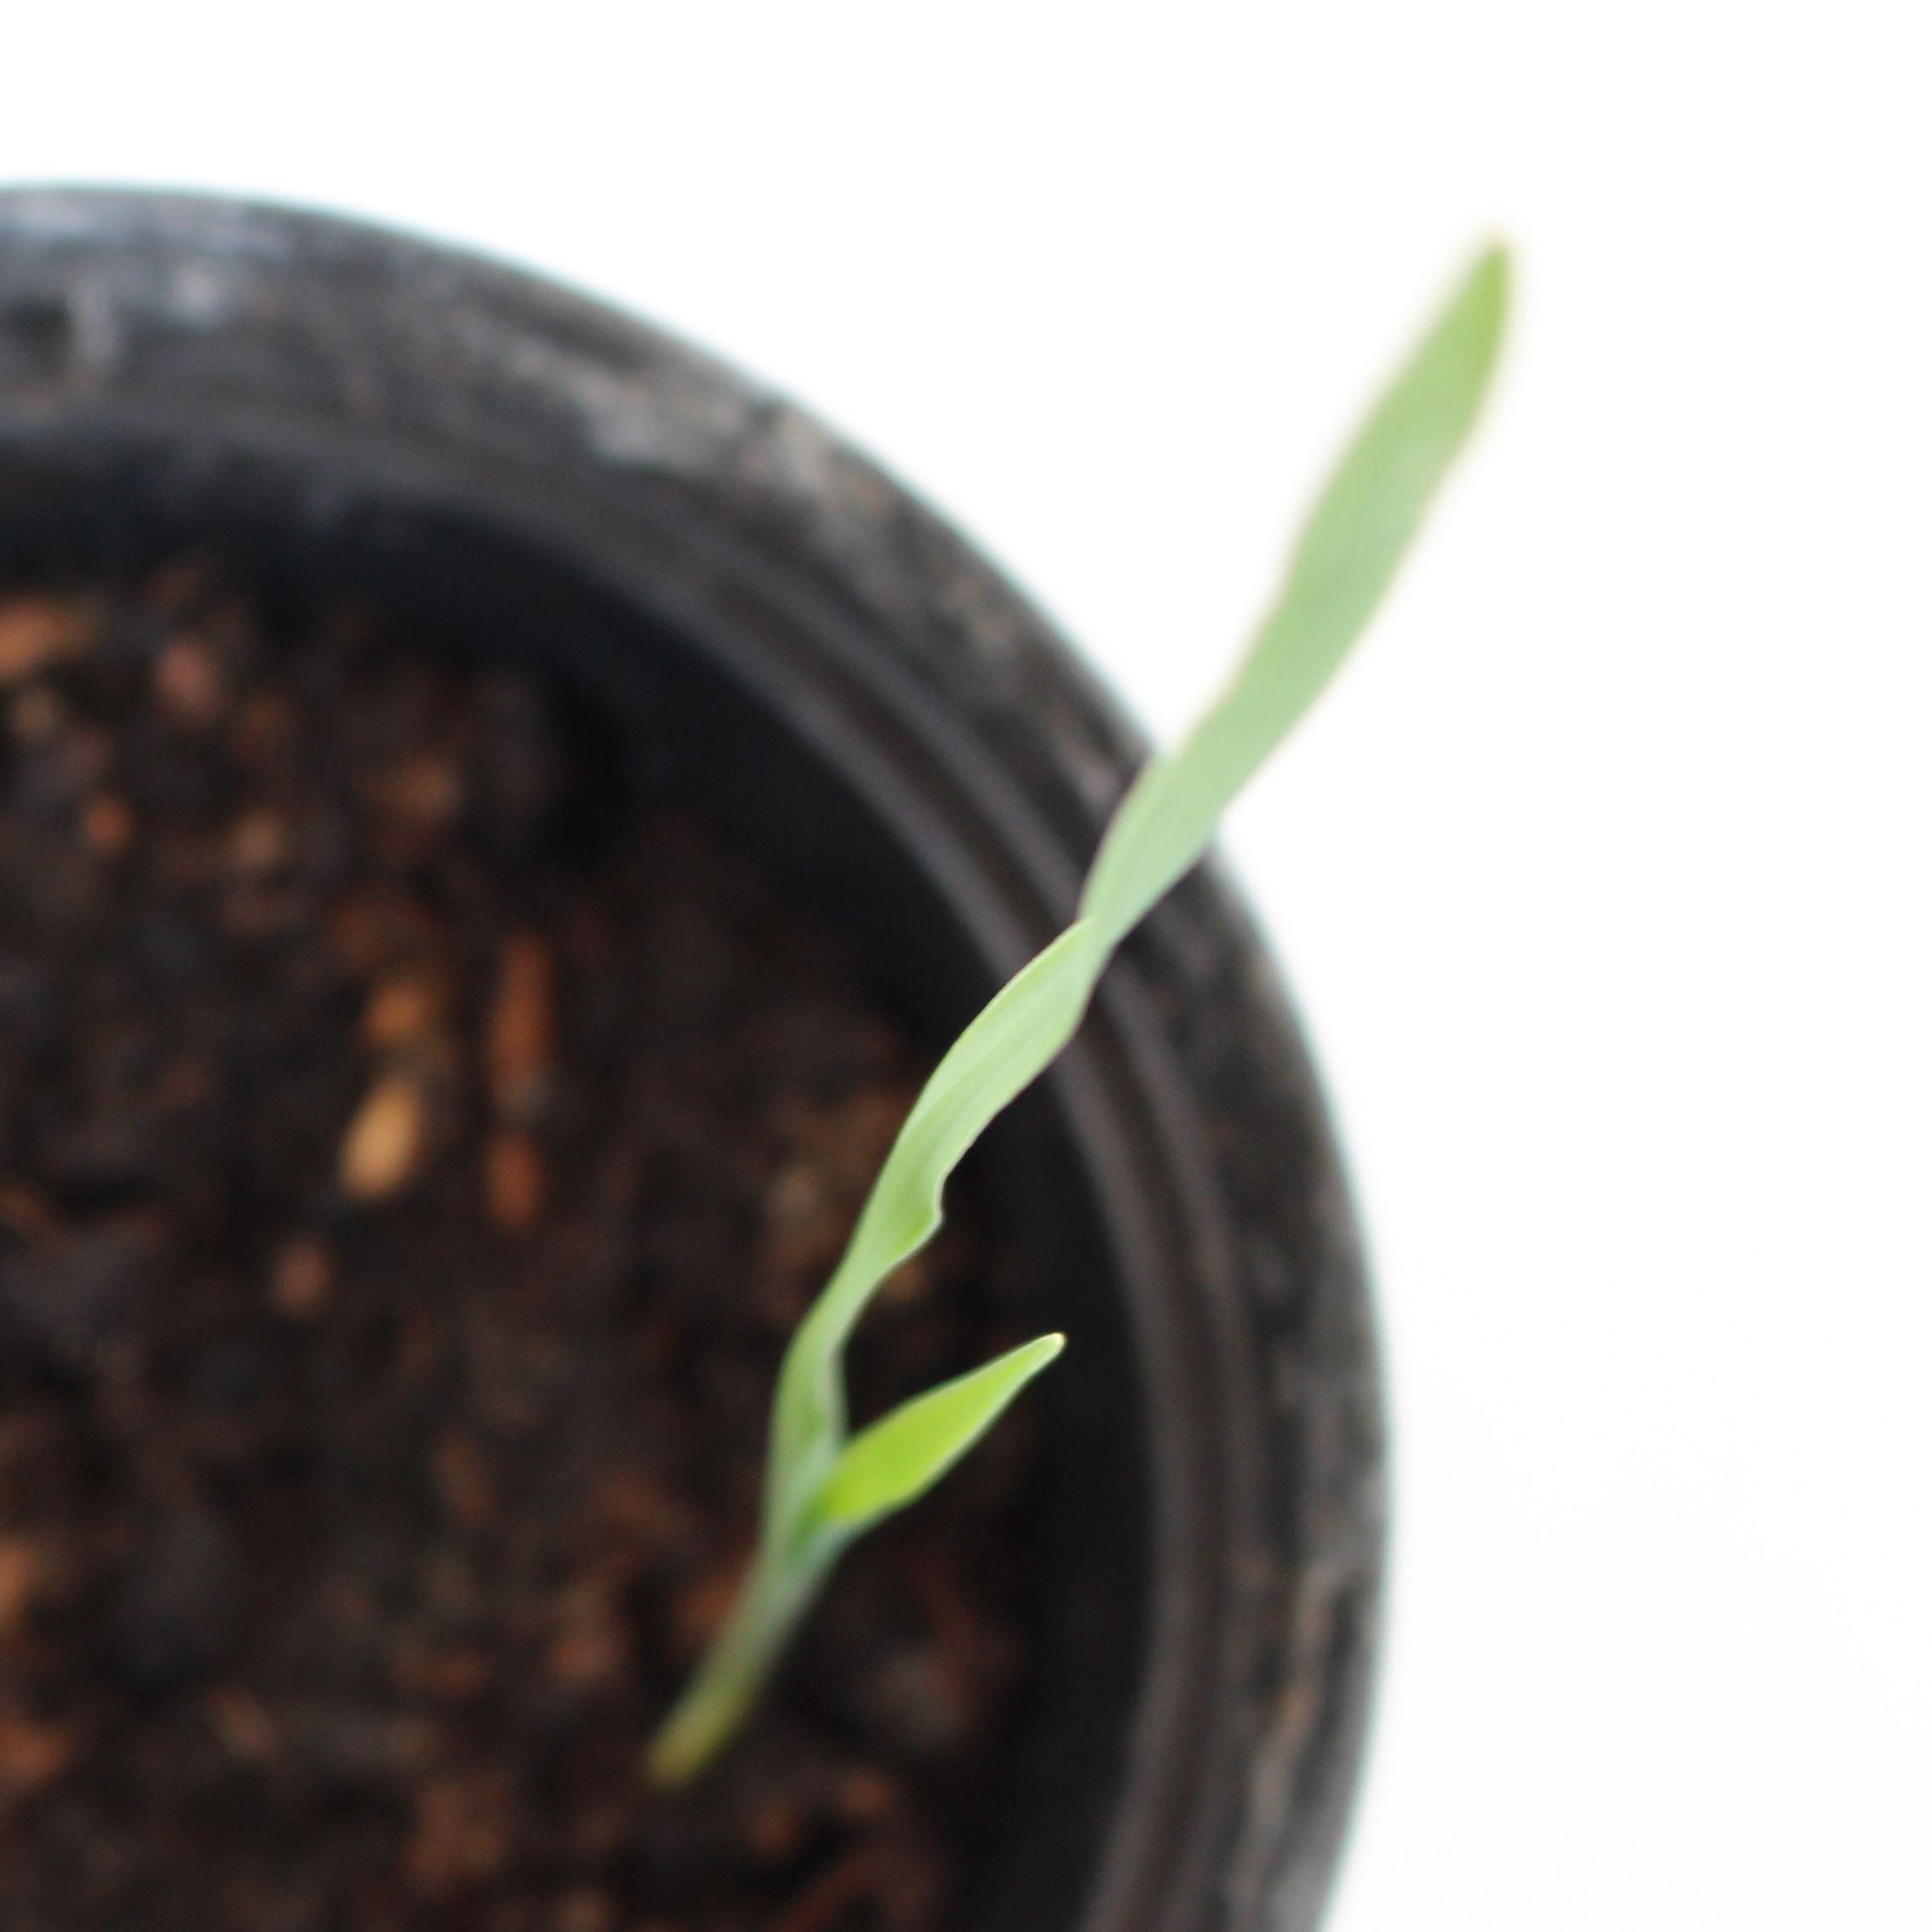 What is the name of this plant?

Avena sterilis
